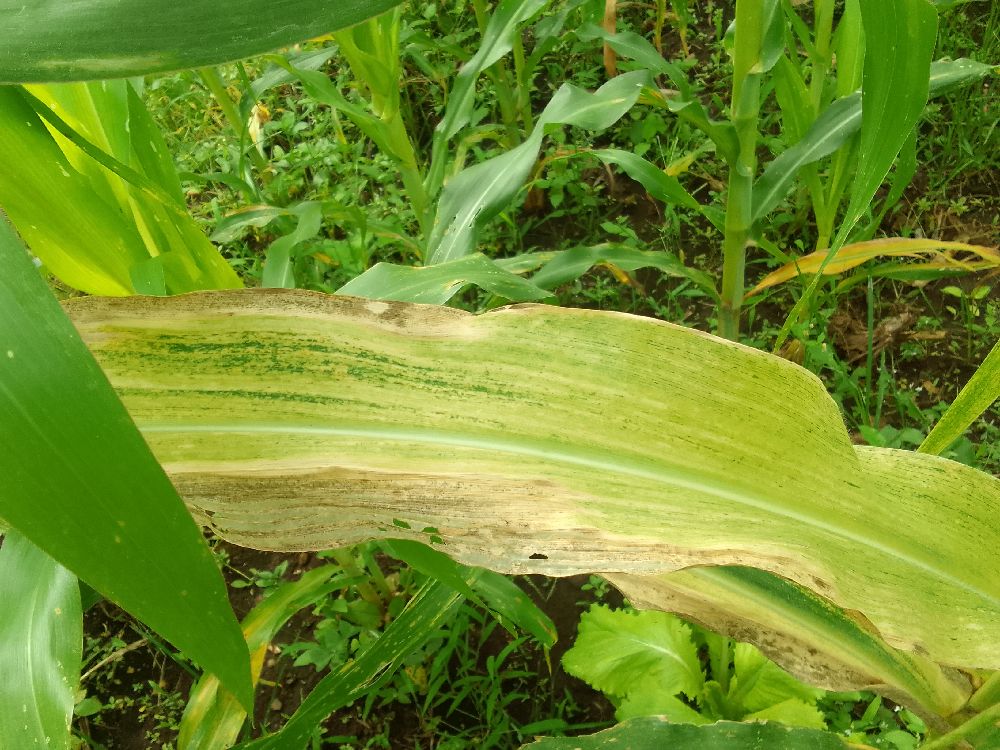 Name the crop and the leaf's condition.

maize, maize lethal necrosis
